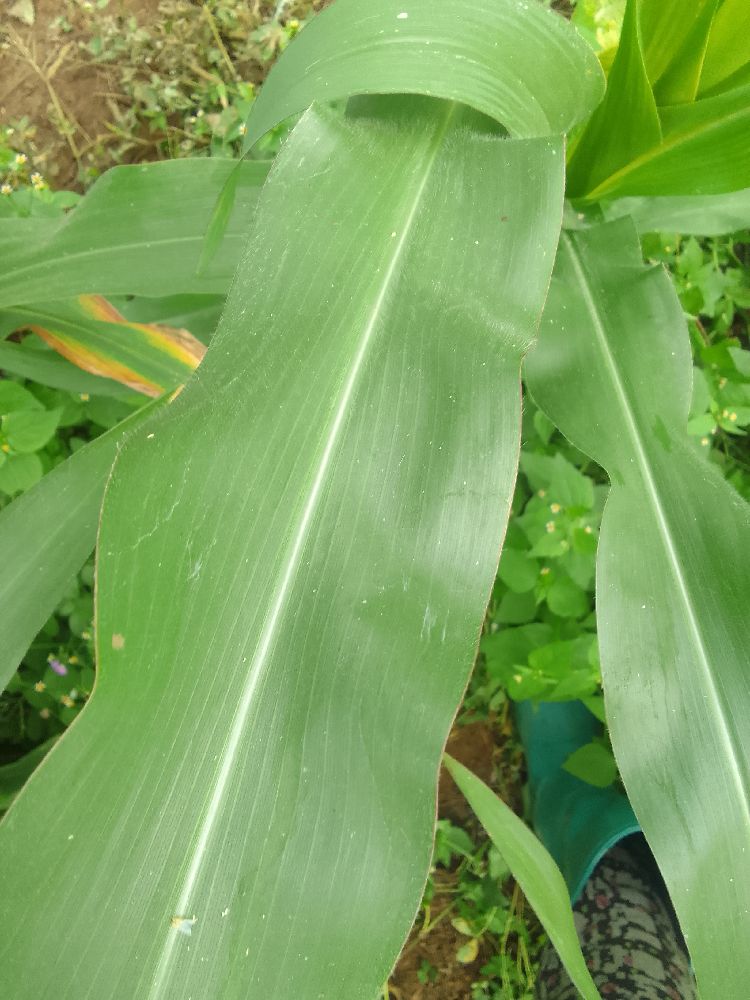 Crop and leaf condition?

maize, healthy
